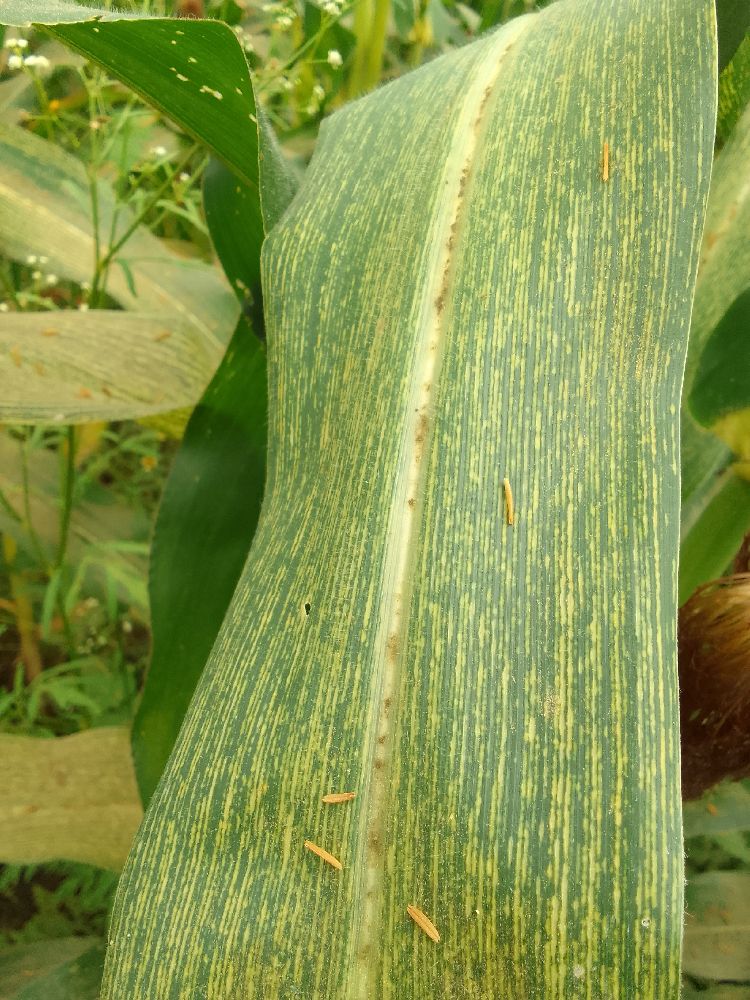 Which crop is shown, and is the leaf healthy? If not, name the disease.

maize, maize streak virus
